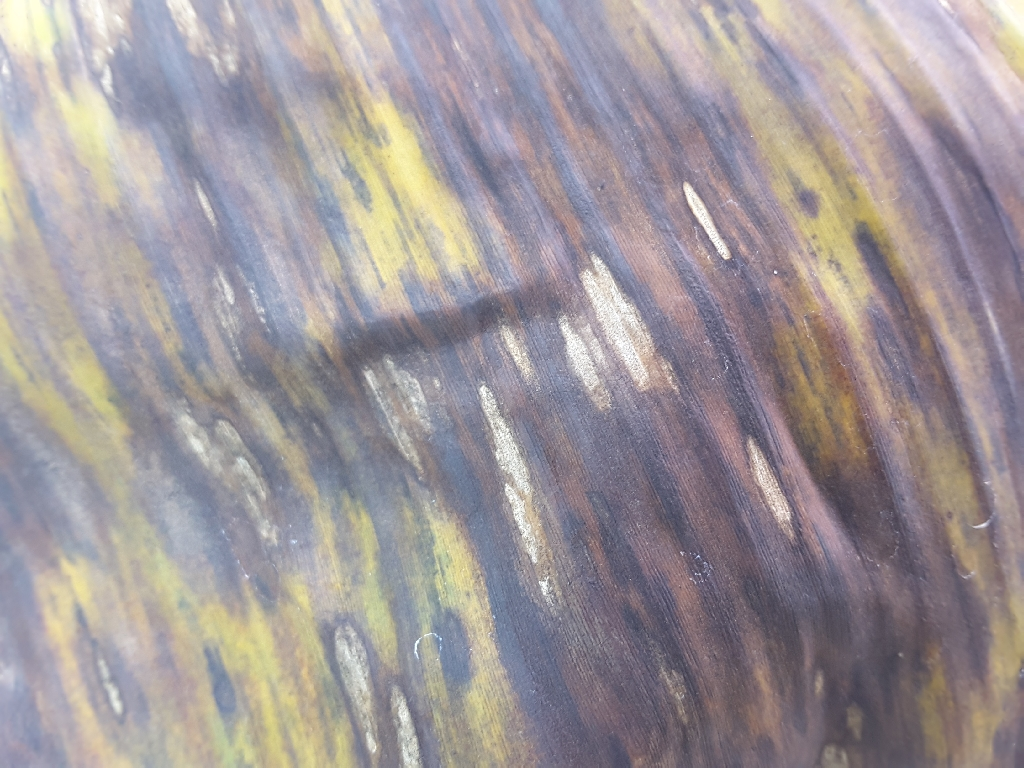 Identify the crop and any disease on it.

banana, black sigatoka
